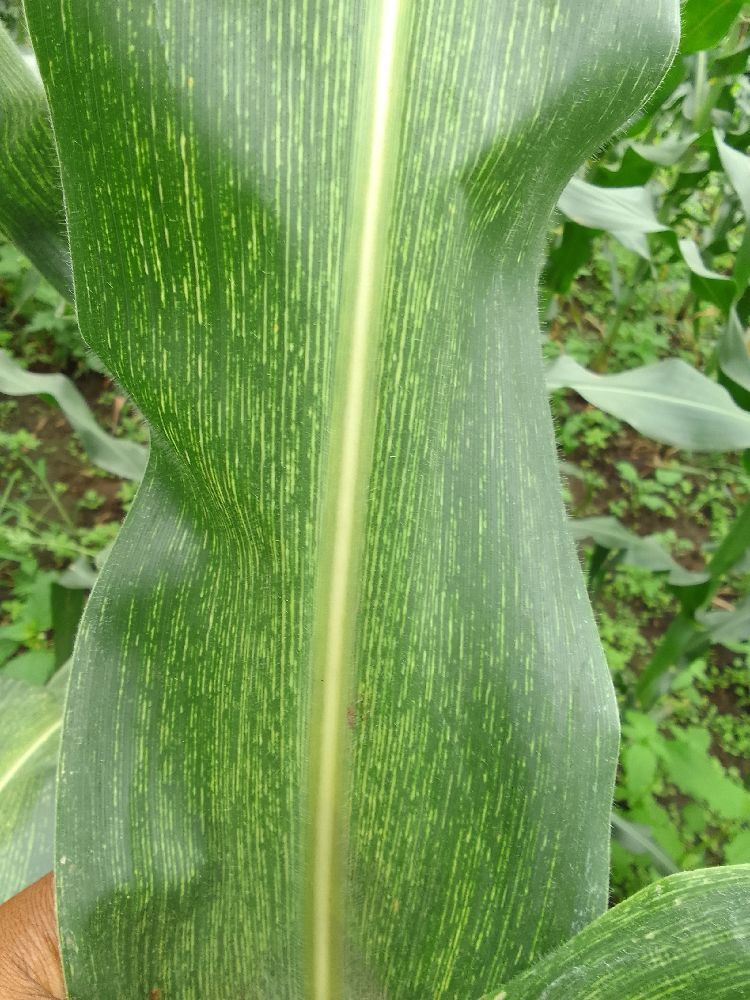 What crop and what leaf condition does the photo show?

maize, maize streak virus
